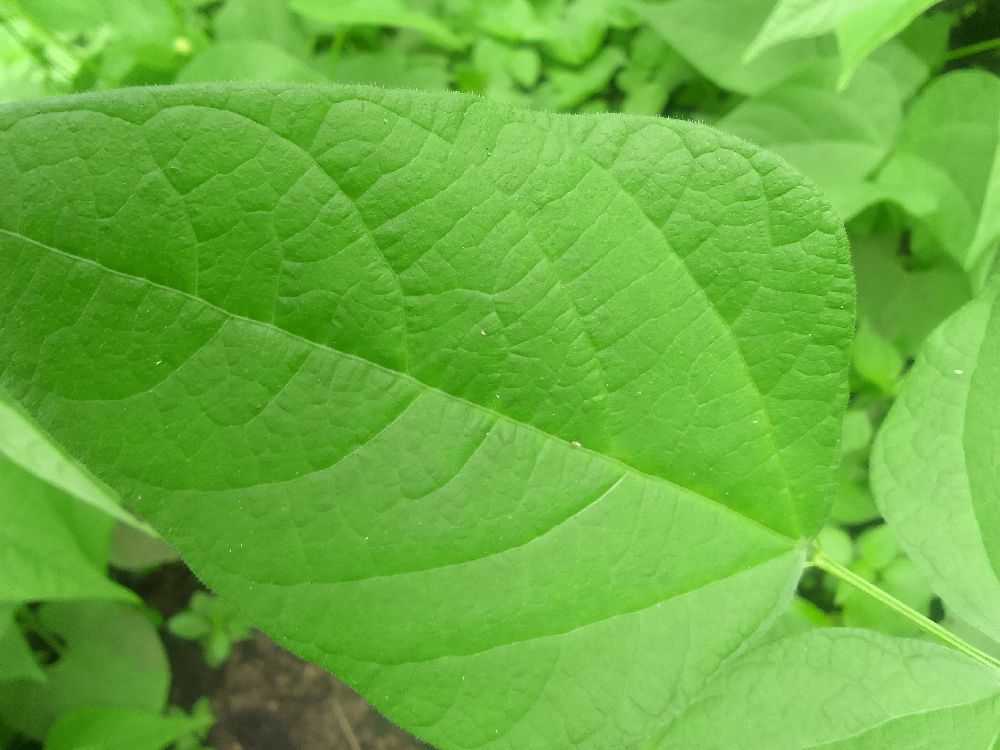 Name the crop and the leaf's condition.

common bean, healthy
